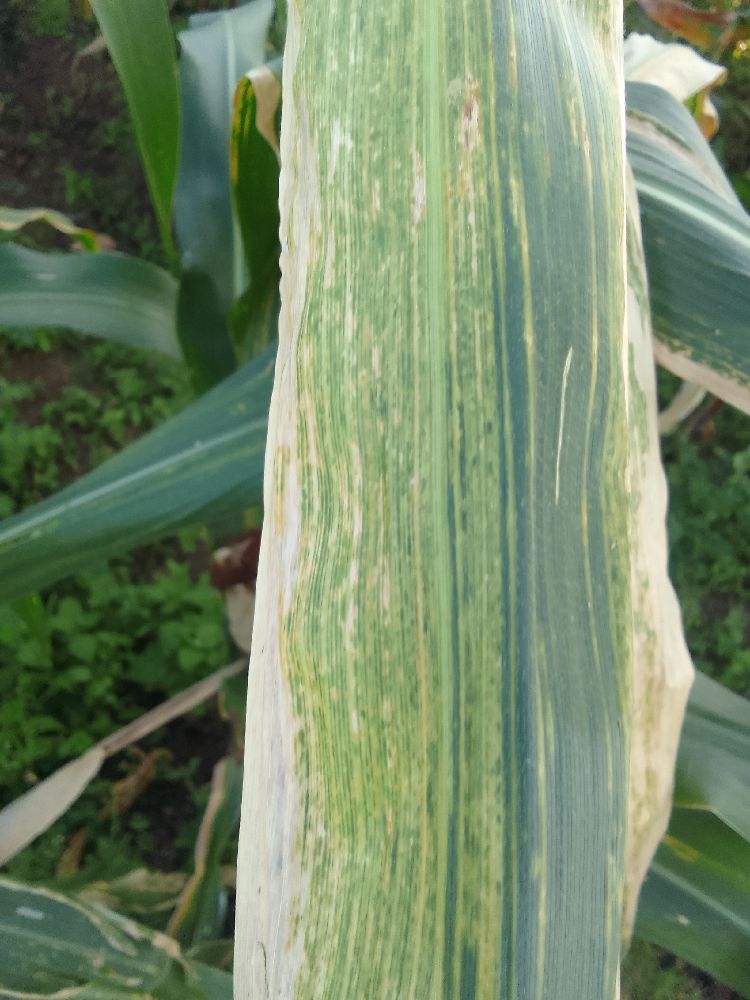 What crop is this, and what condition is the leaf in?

maize, maize lethal necrosis
